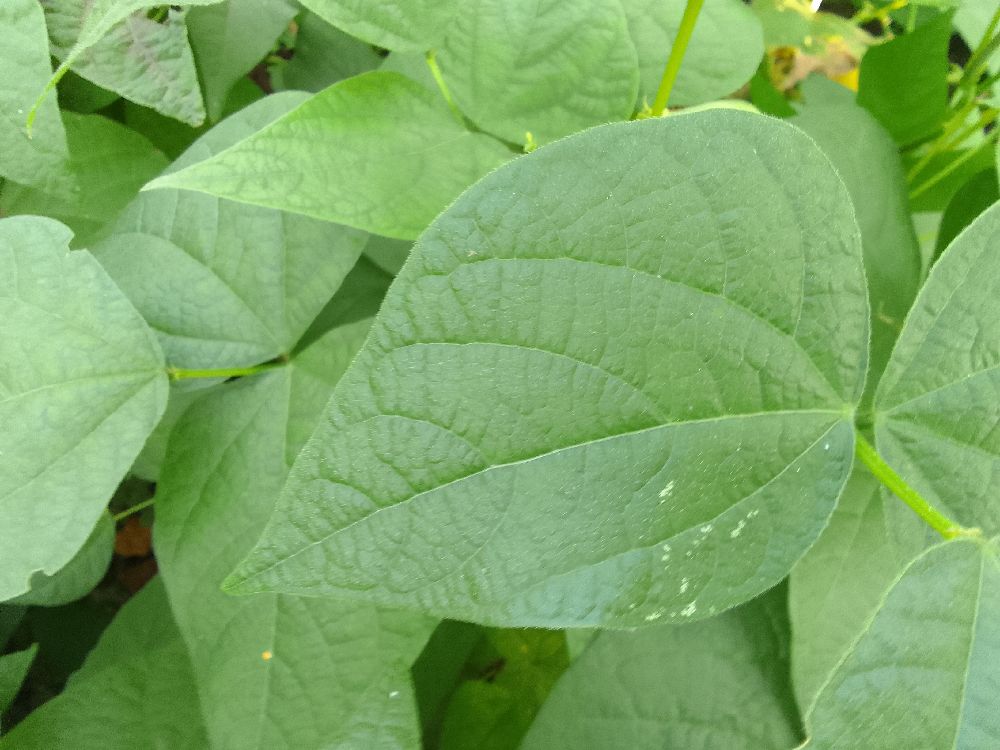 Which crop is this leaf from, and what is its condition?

common bean, healthy
